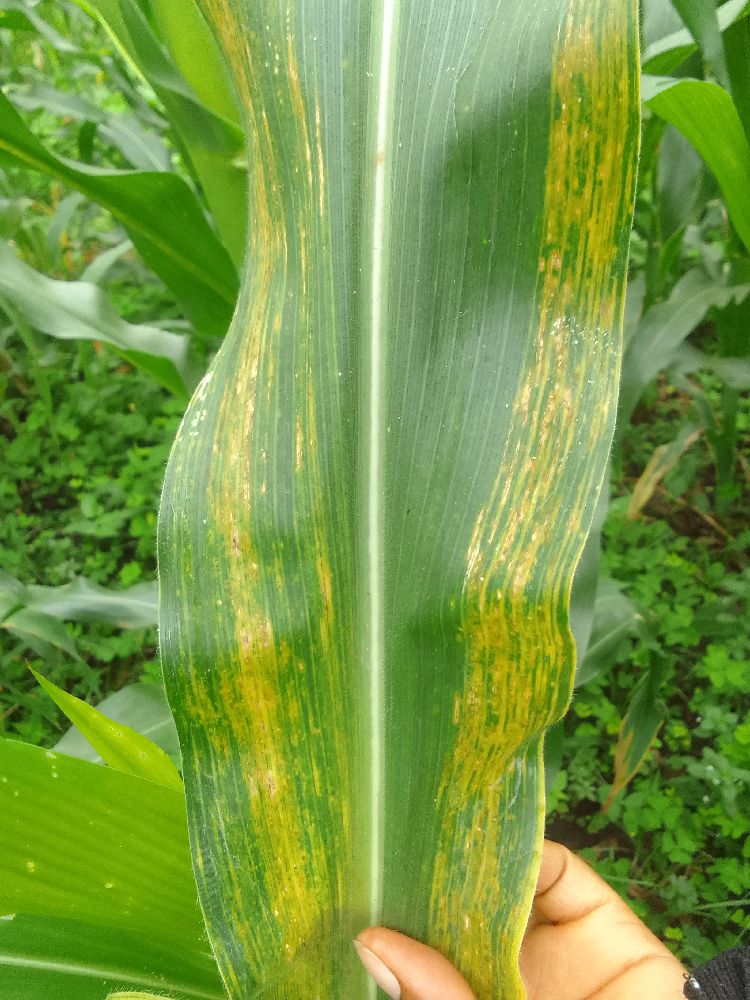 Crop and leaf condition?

maize, maize lethal necrosis
